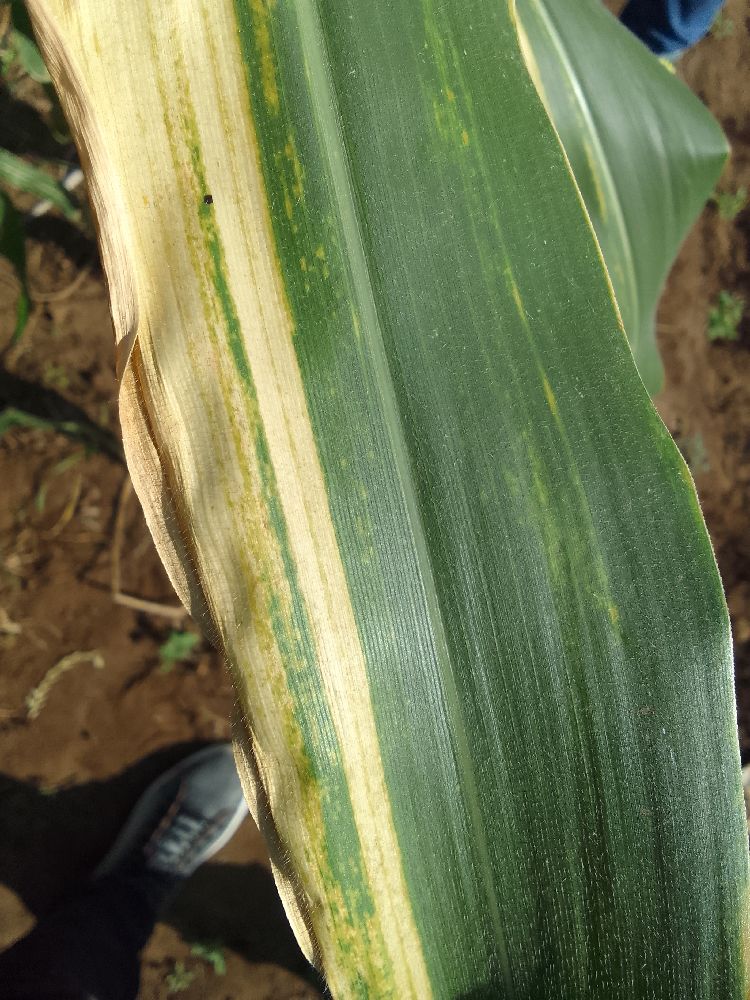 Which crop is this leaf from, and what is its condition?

maize, maize lethal necrosis
